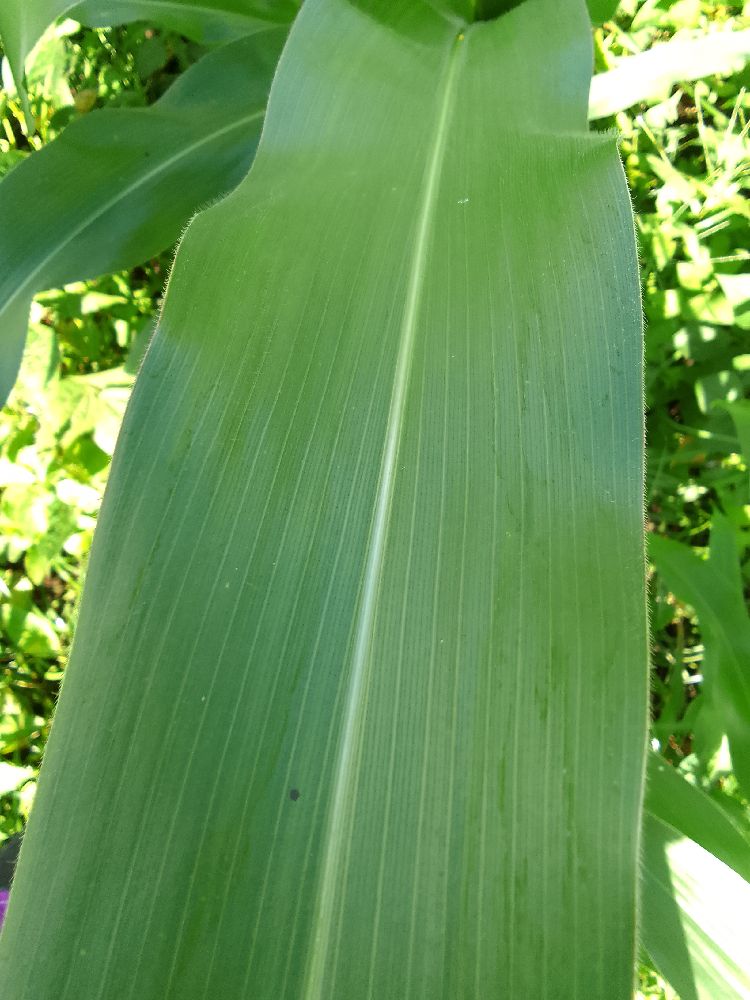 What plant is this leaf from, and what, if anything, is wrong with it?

maize, healthy
